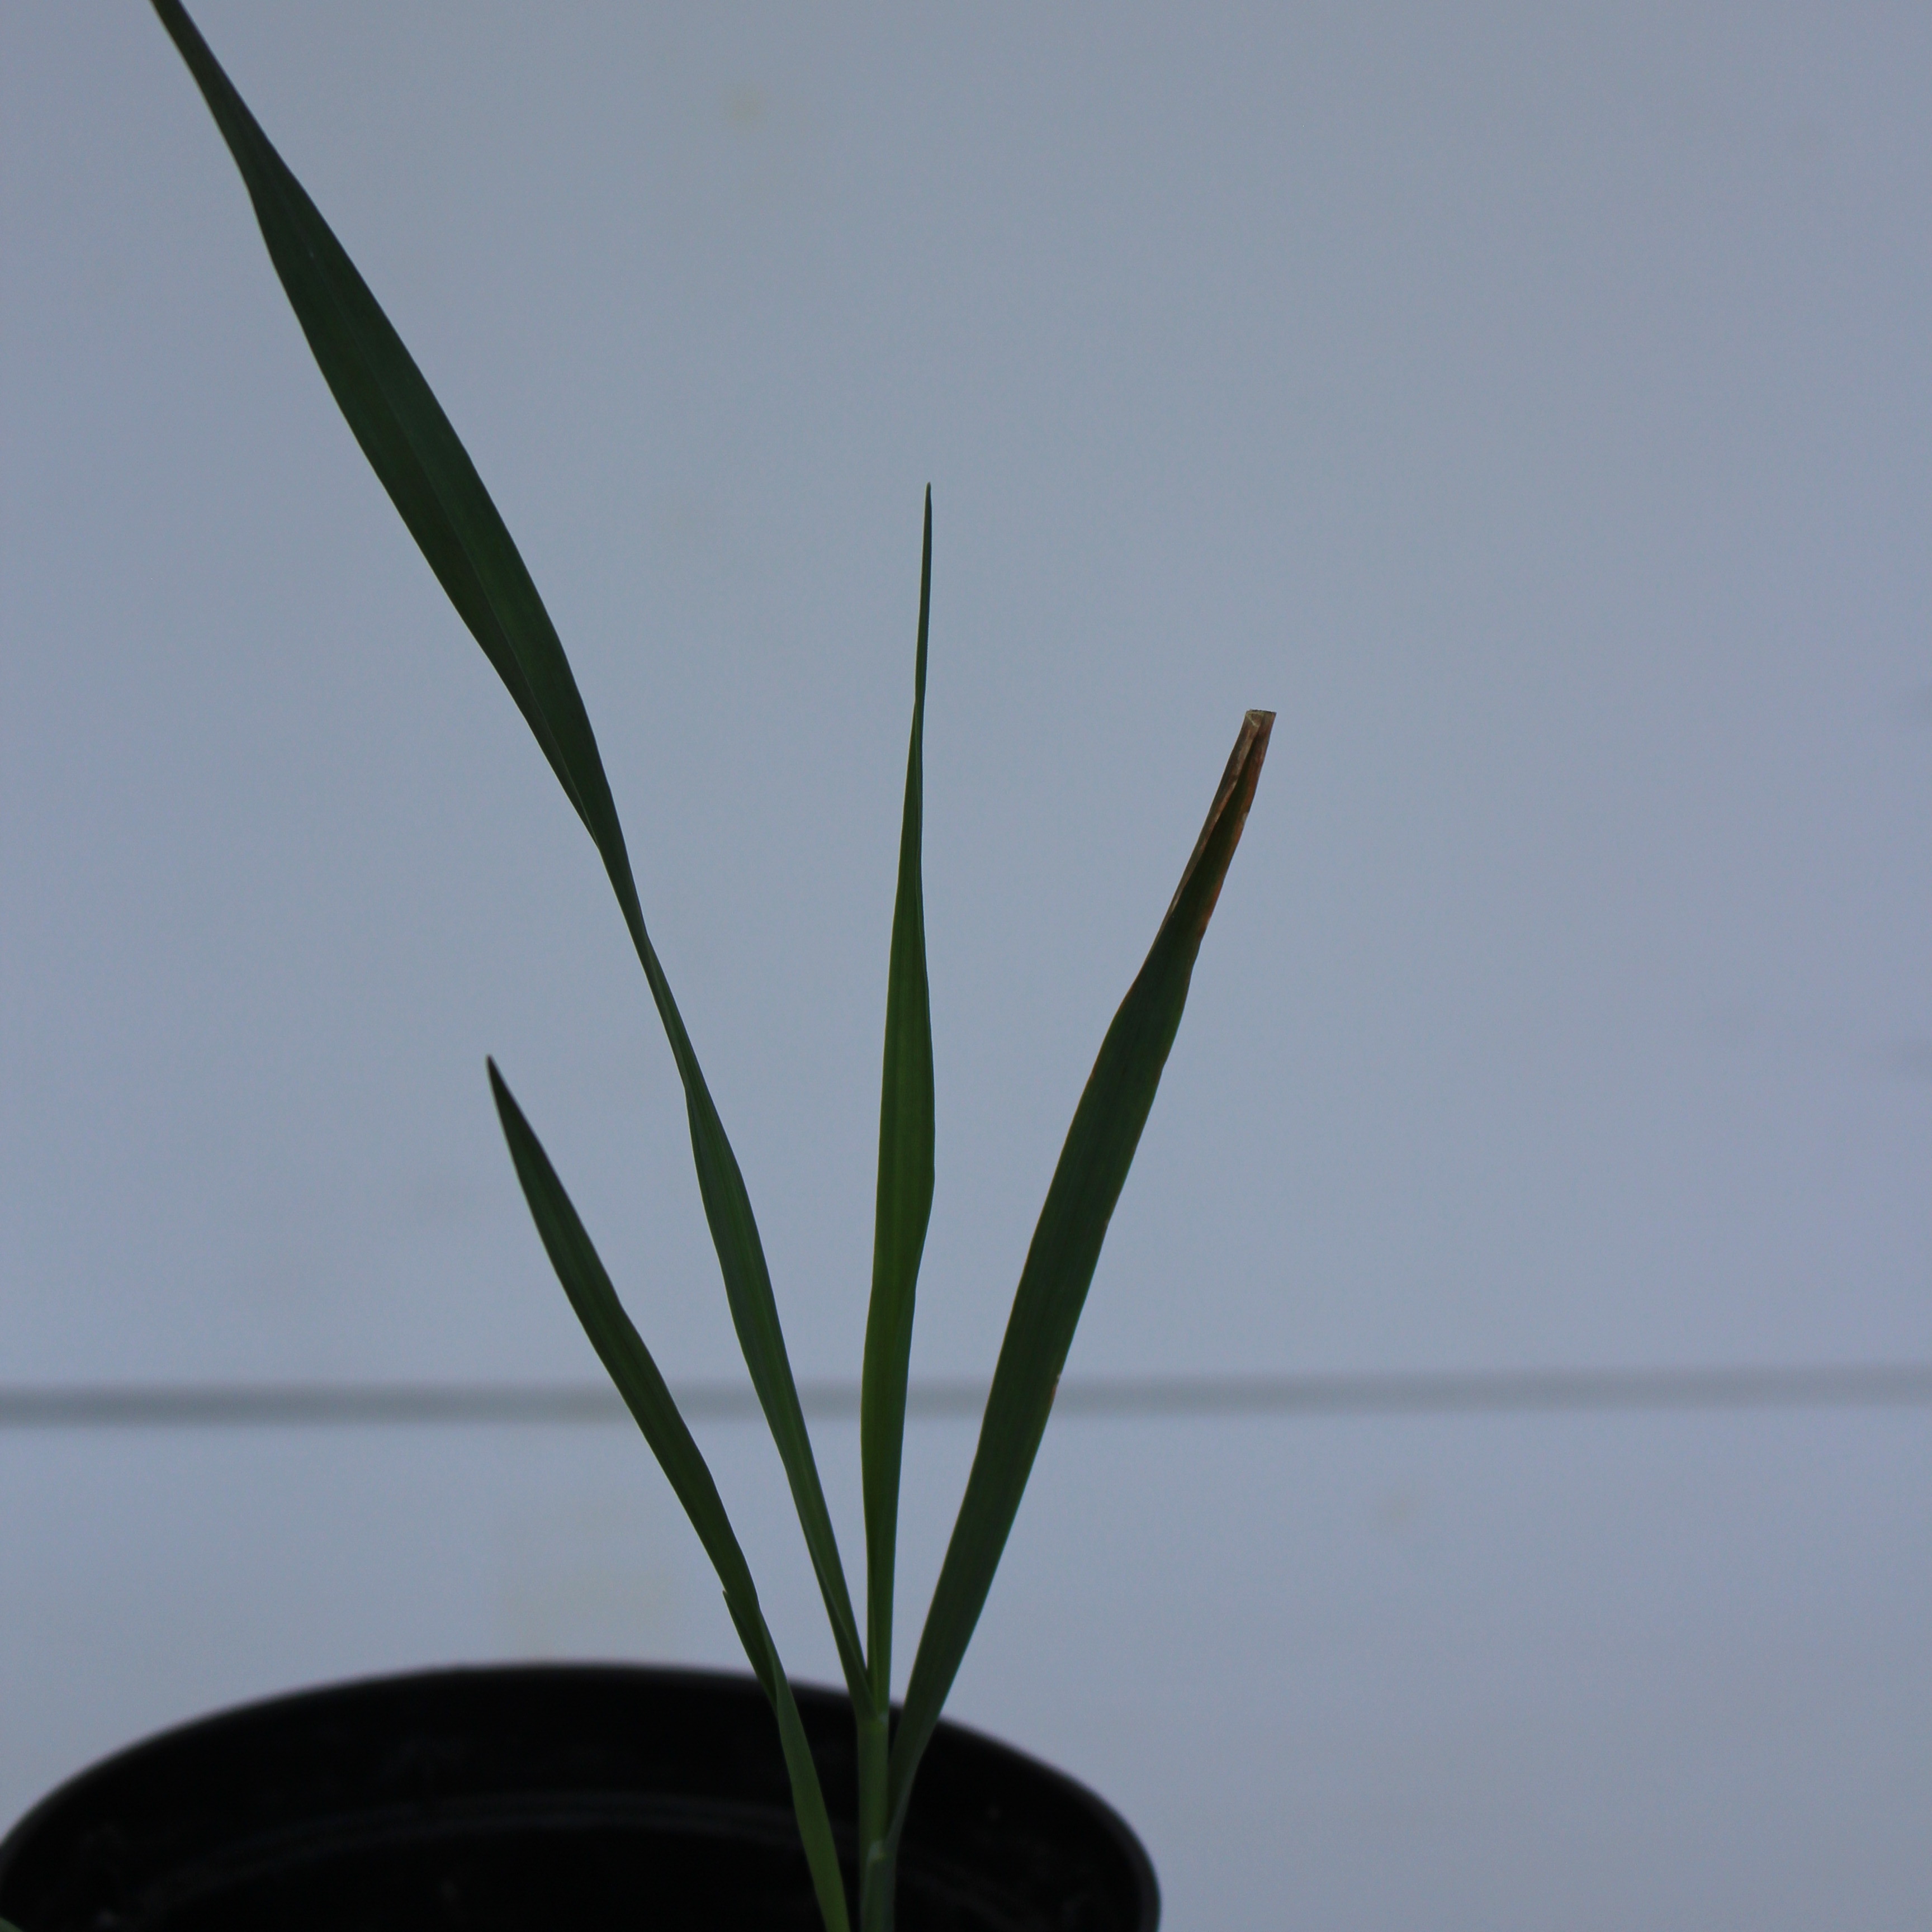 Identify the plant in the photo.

Avena sterilis
